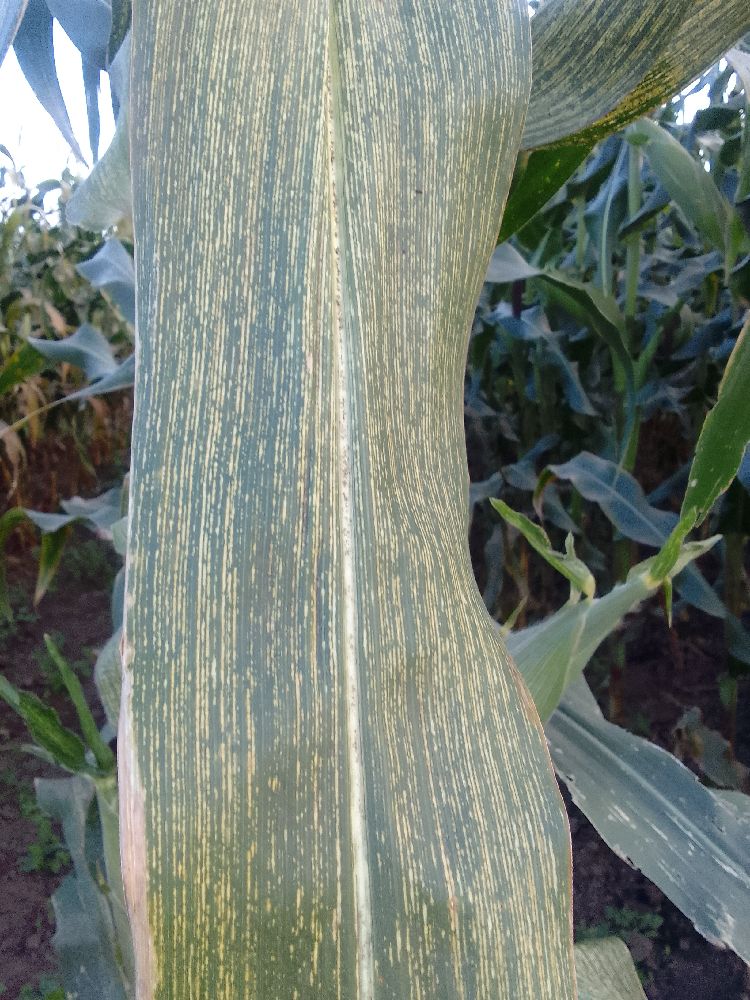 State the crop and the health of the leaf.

maize, maize streak virus
